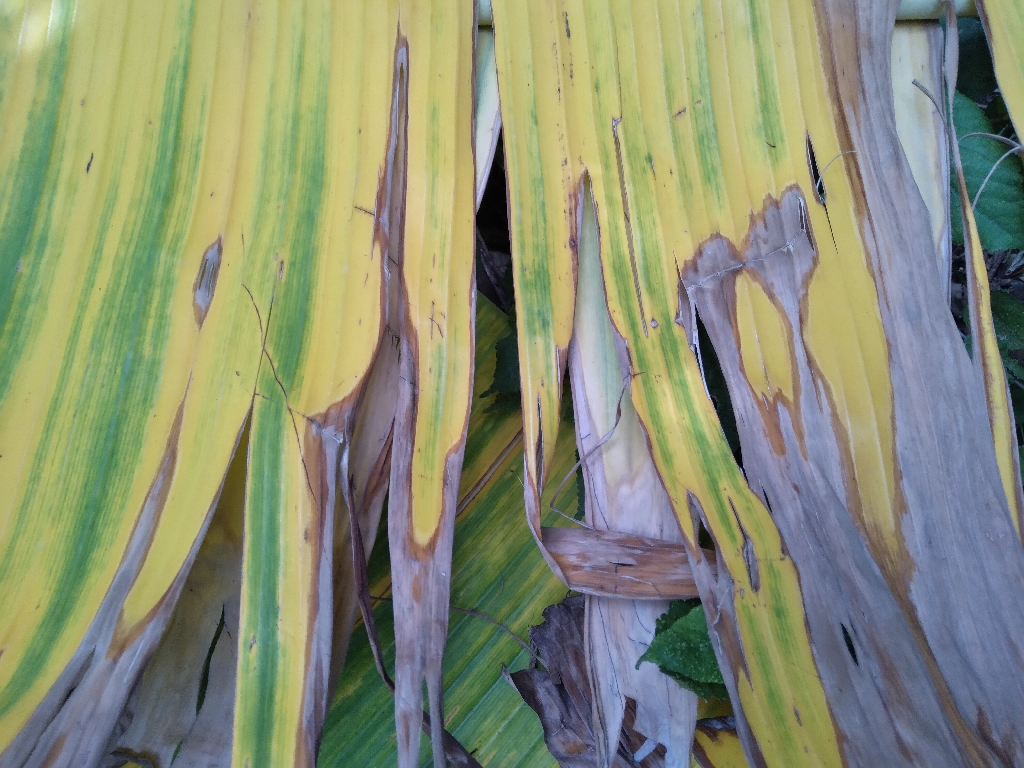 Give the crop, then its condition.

banana, fusarium wilt race 1
